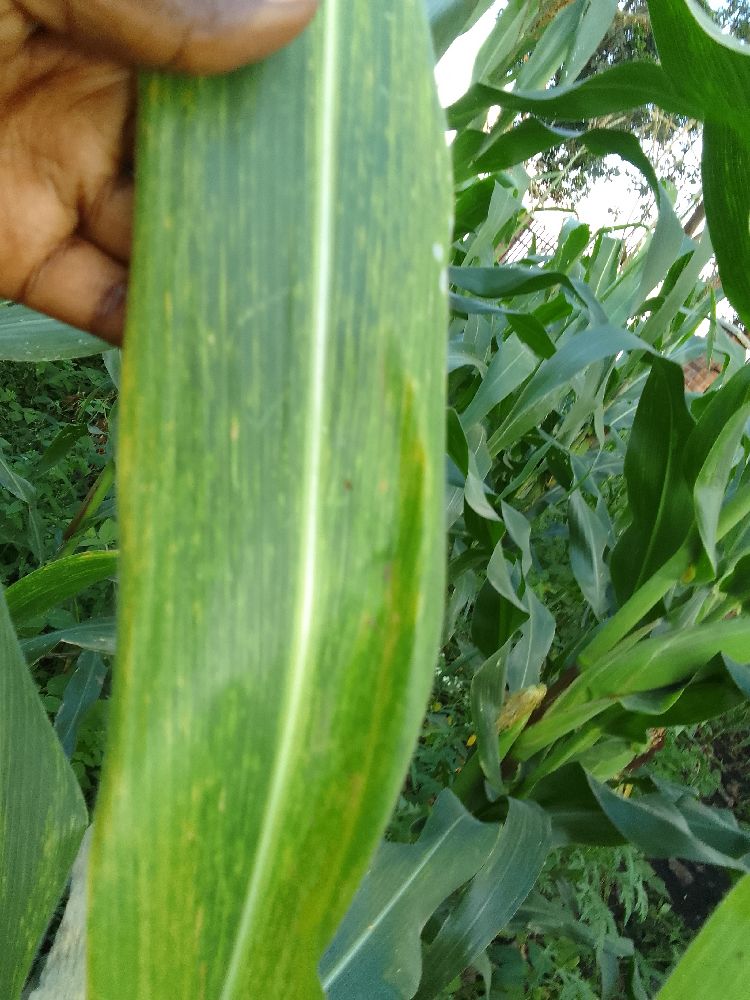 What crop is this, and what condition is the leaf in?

maize, maize lethal necrosis
